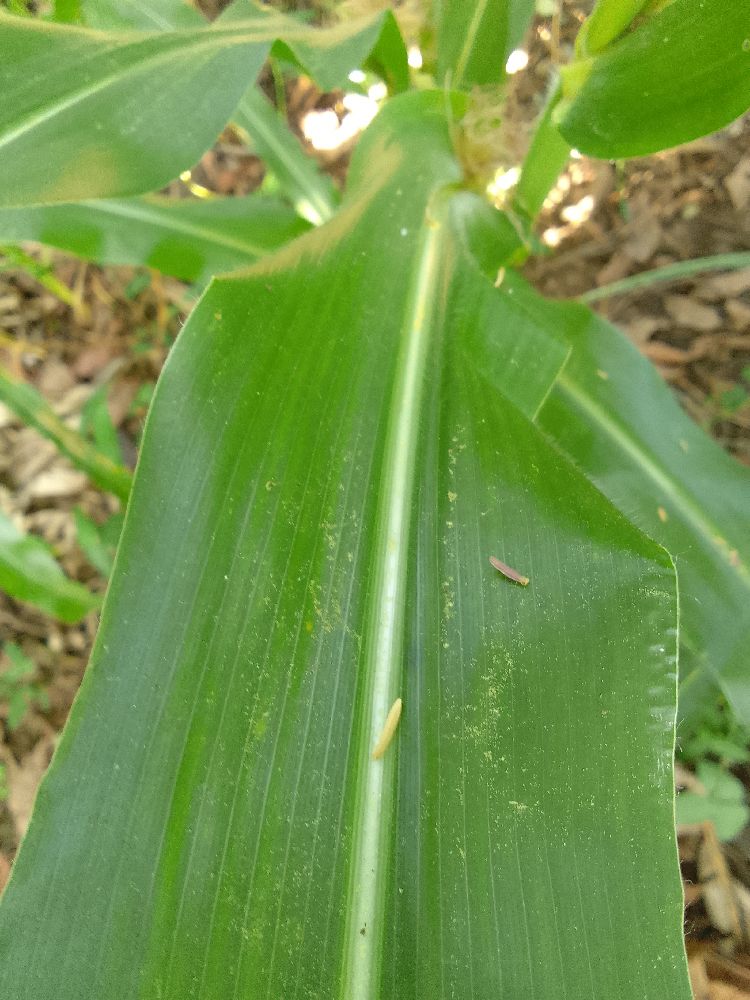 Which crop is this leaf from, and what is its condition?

maize, healthy
